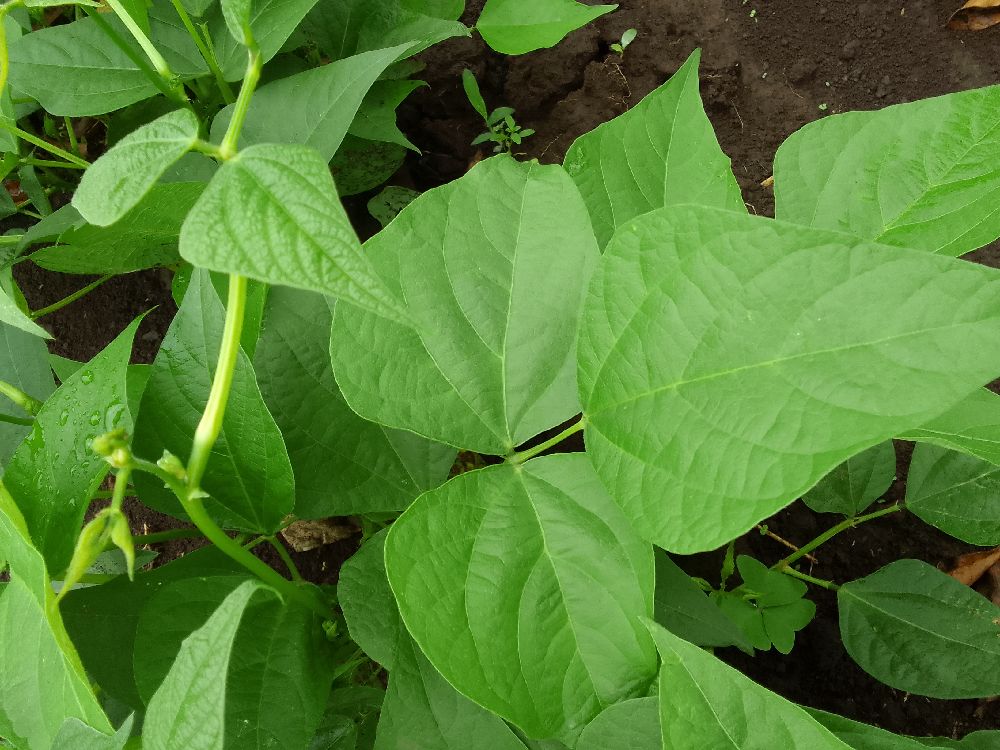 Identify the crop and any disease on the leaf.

common bean, healthy
